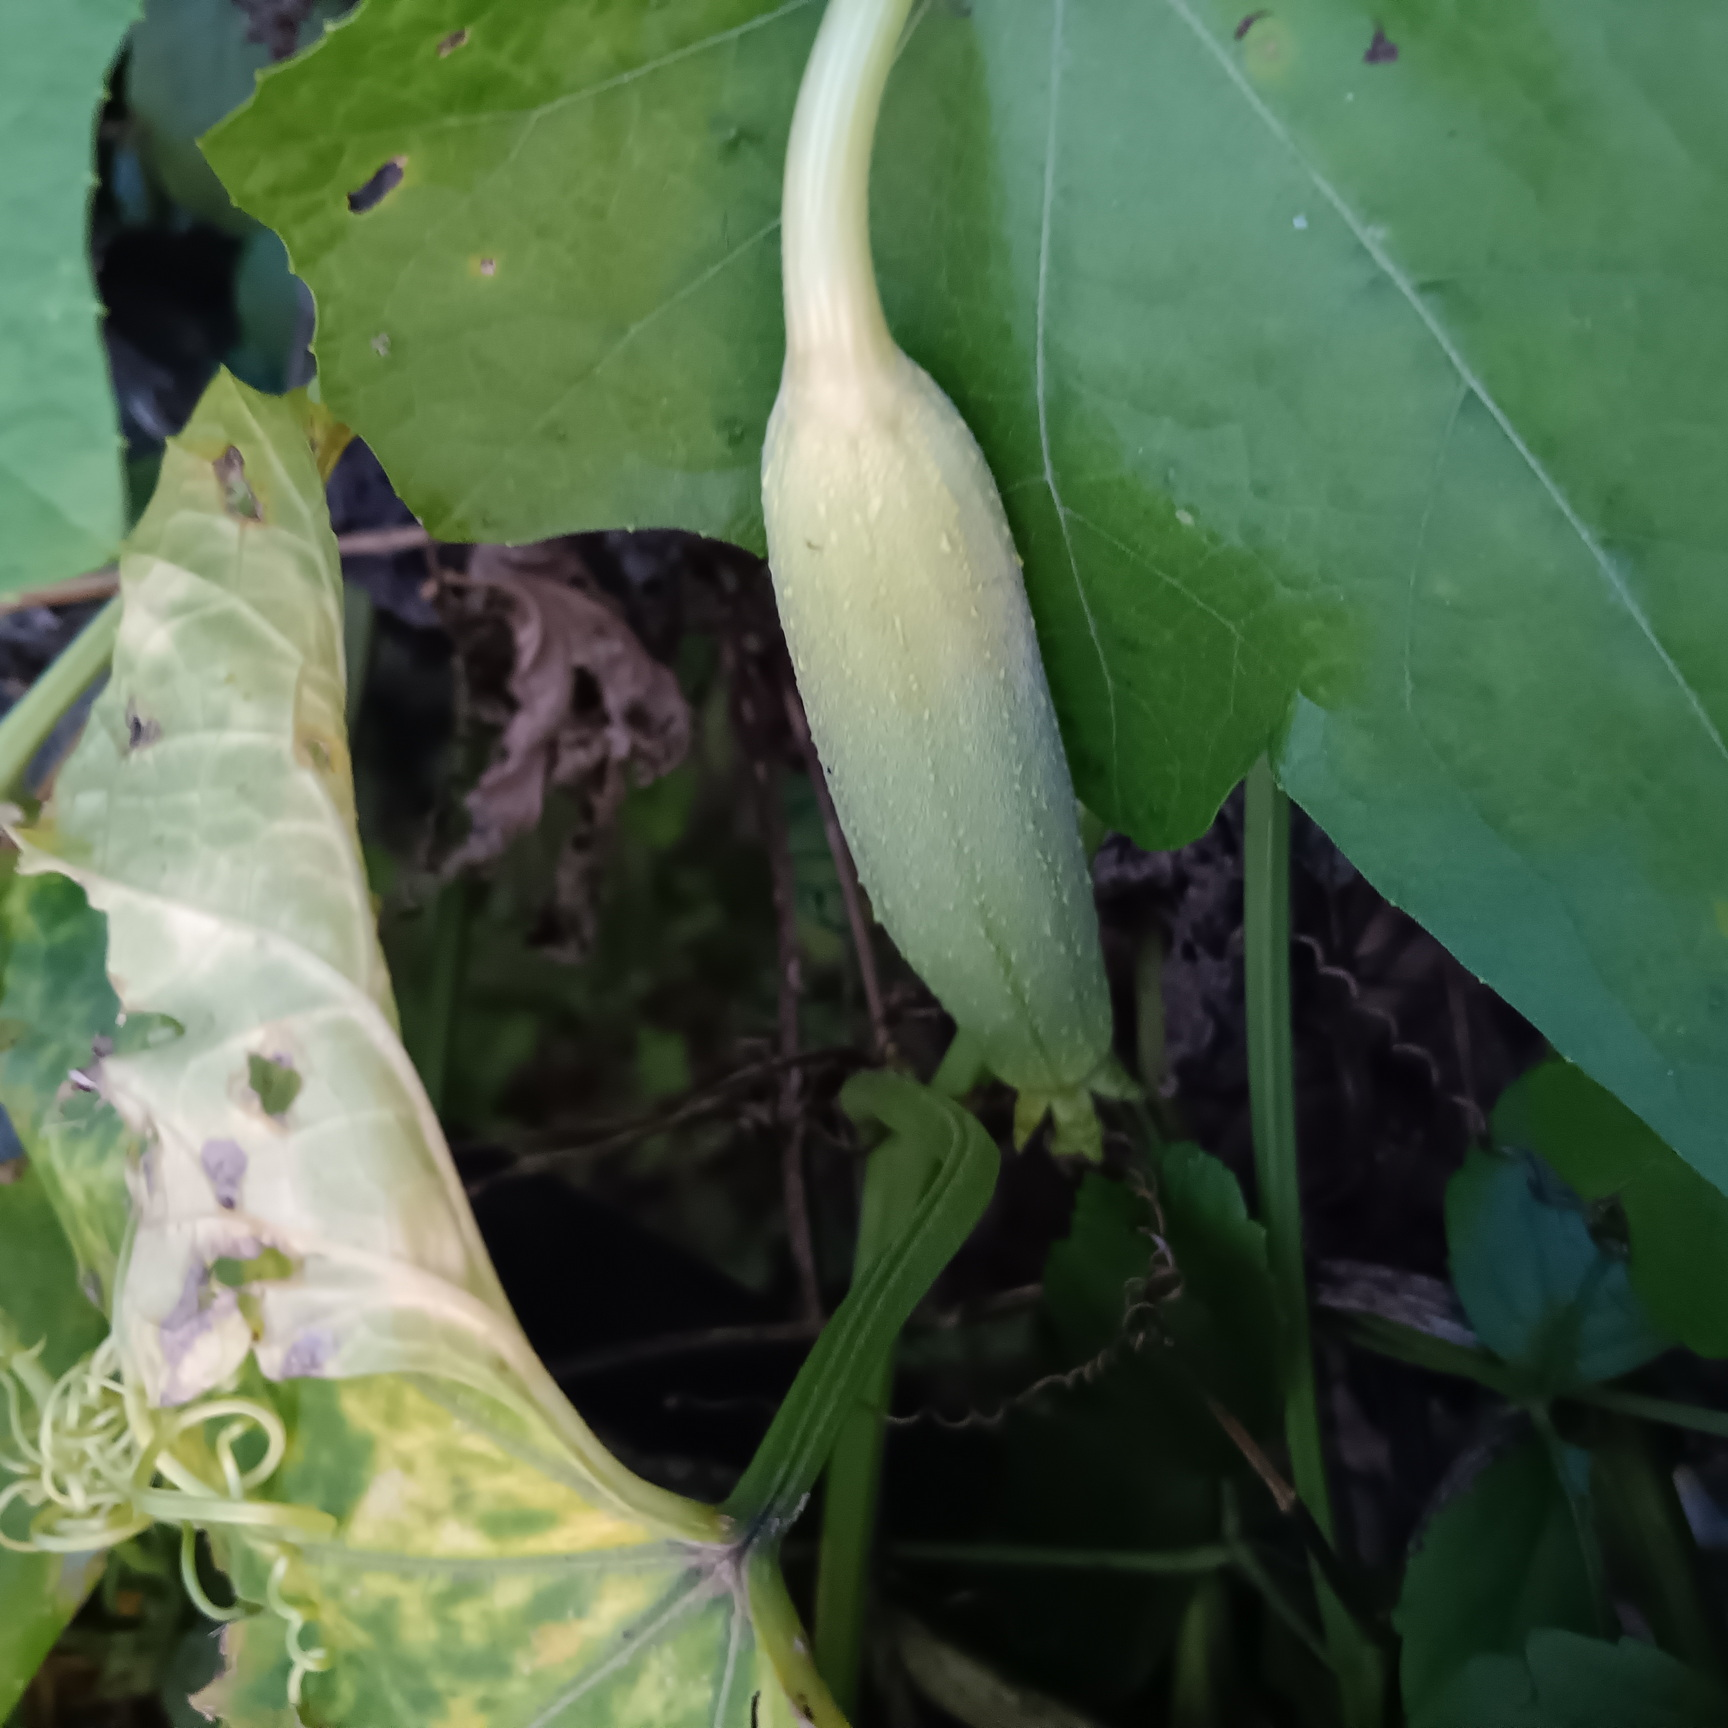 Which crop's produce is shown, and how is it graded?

luffa, fresh
